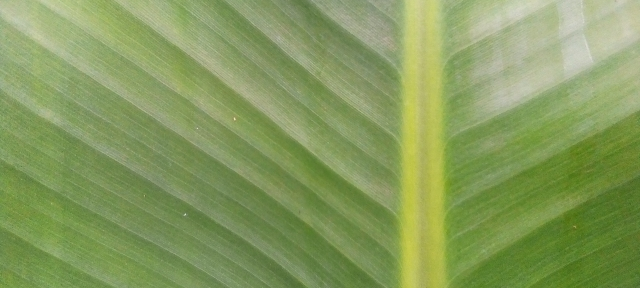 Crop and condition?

banana, healthy
